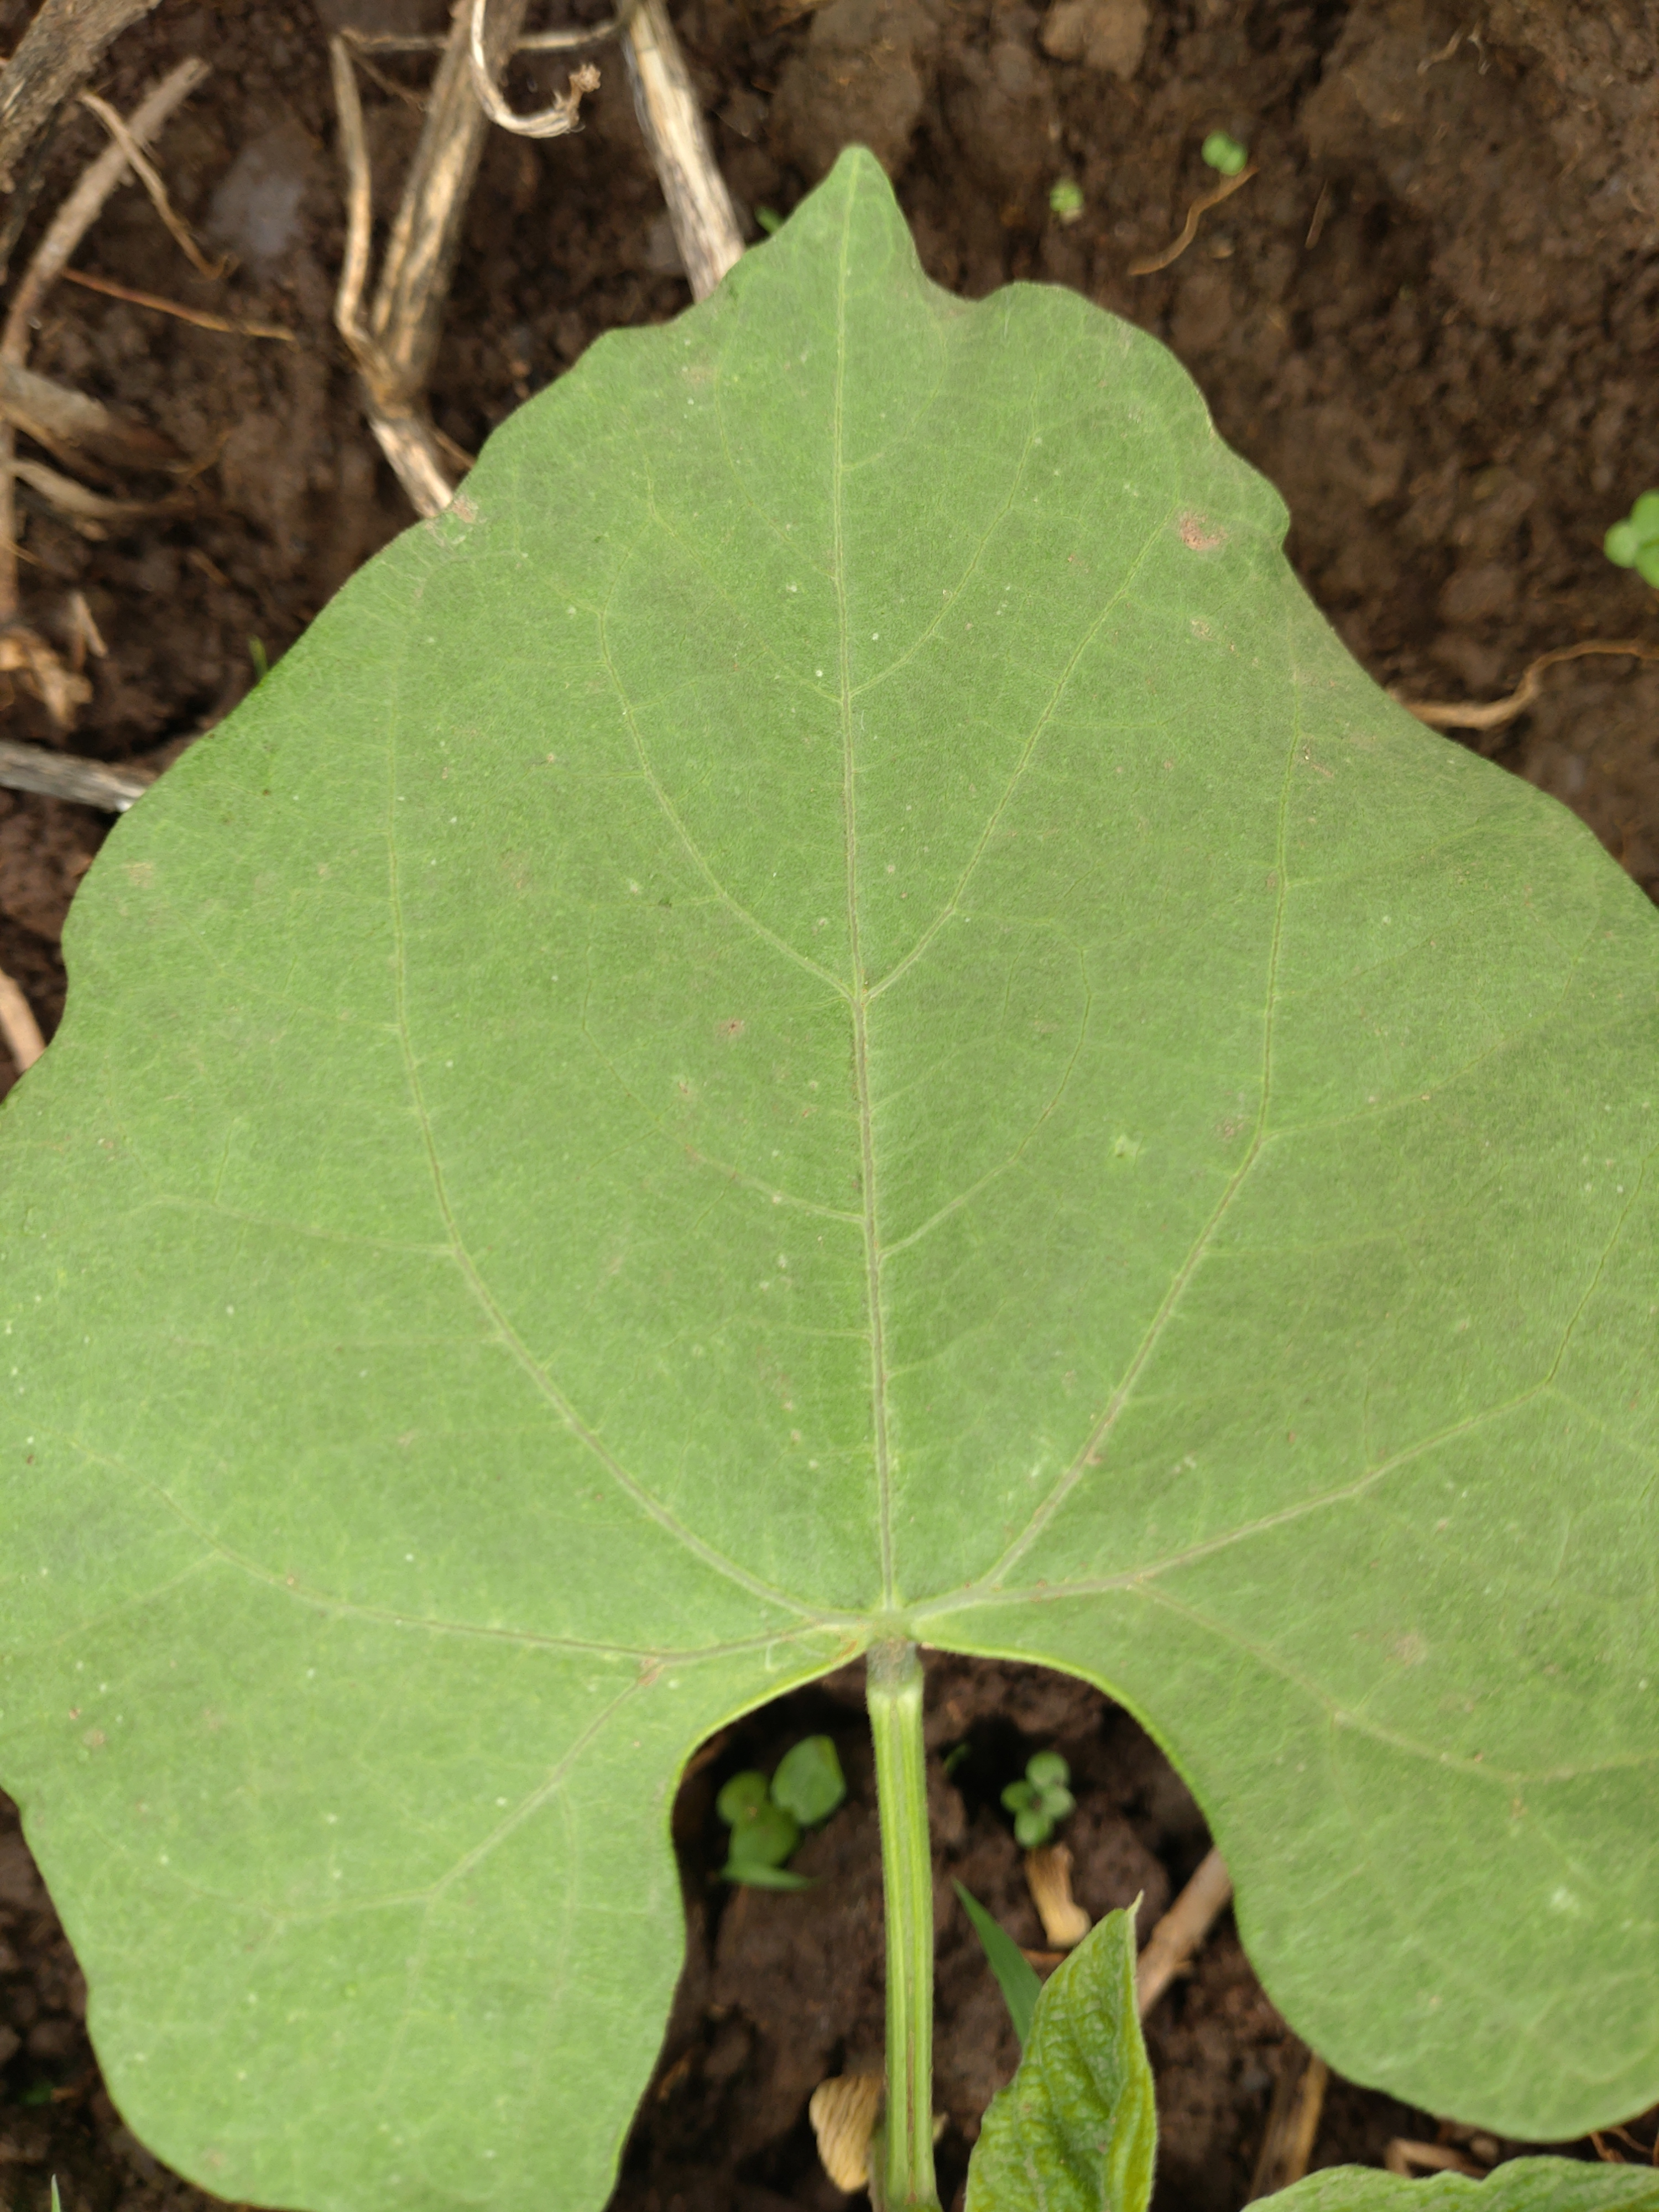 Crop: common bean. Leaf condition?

healthy
